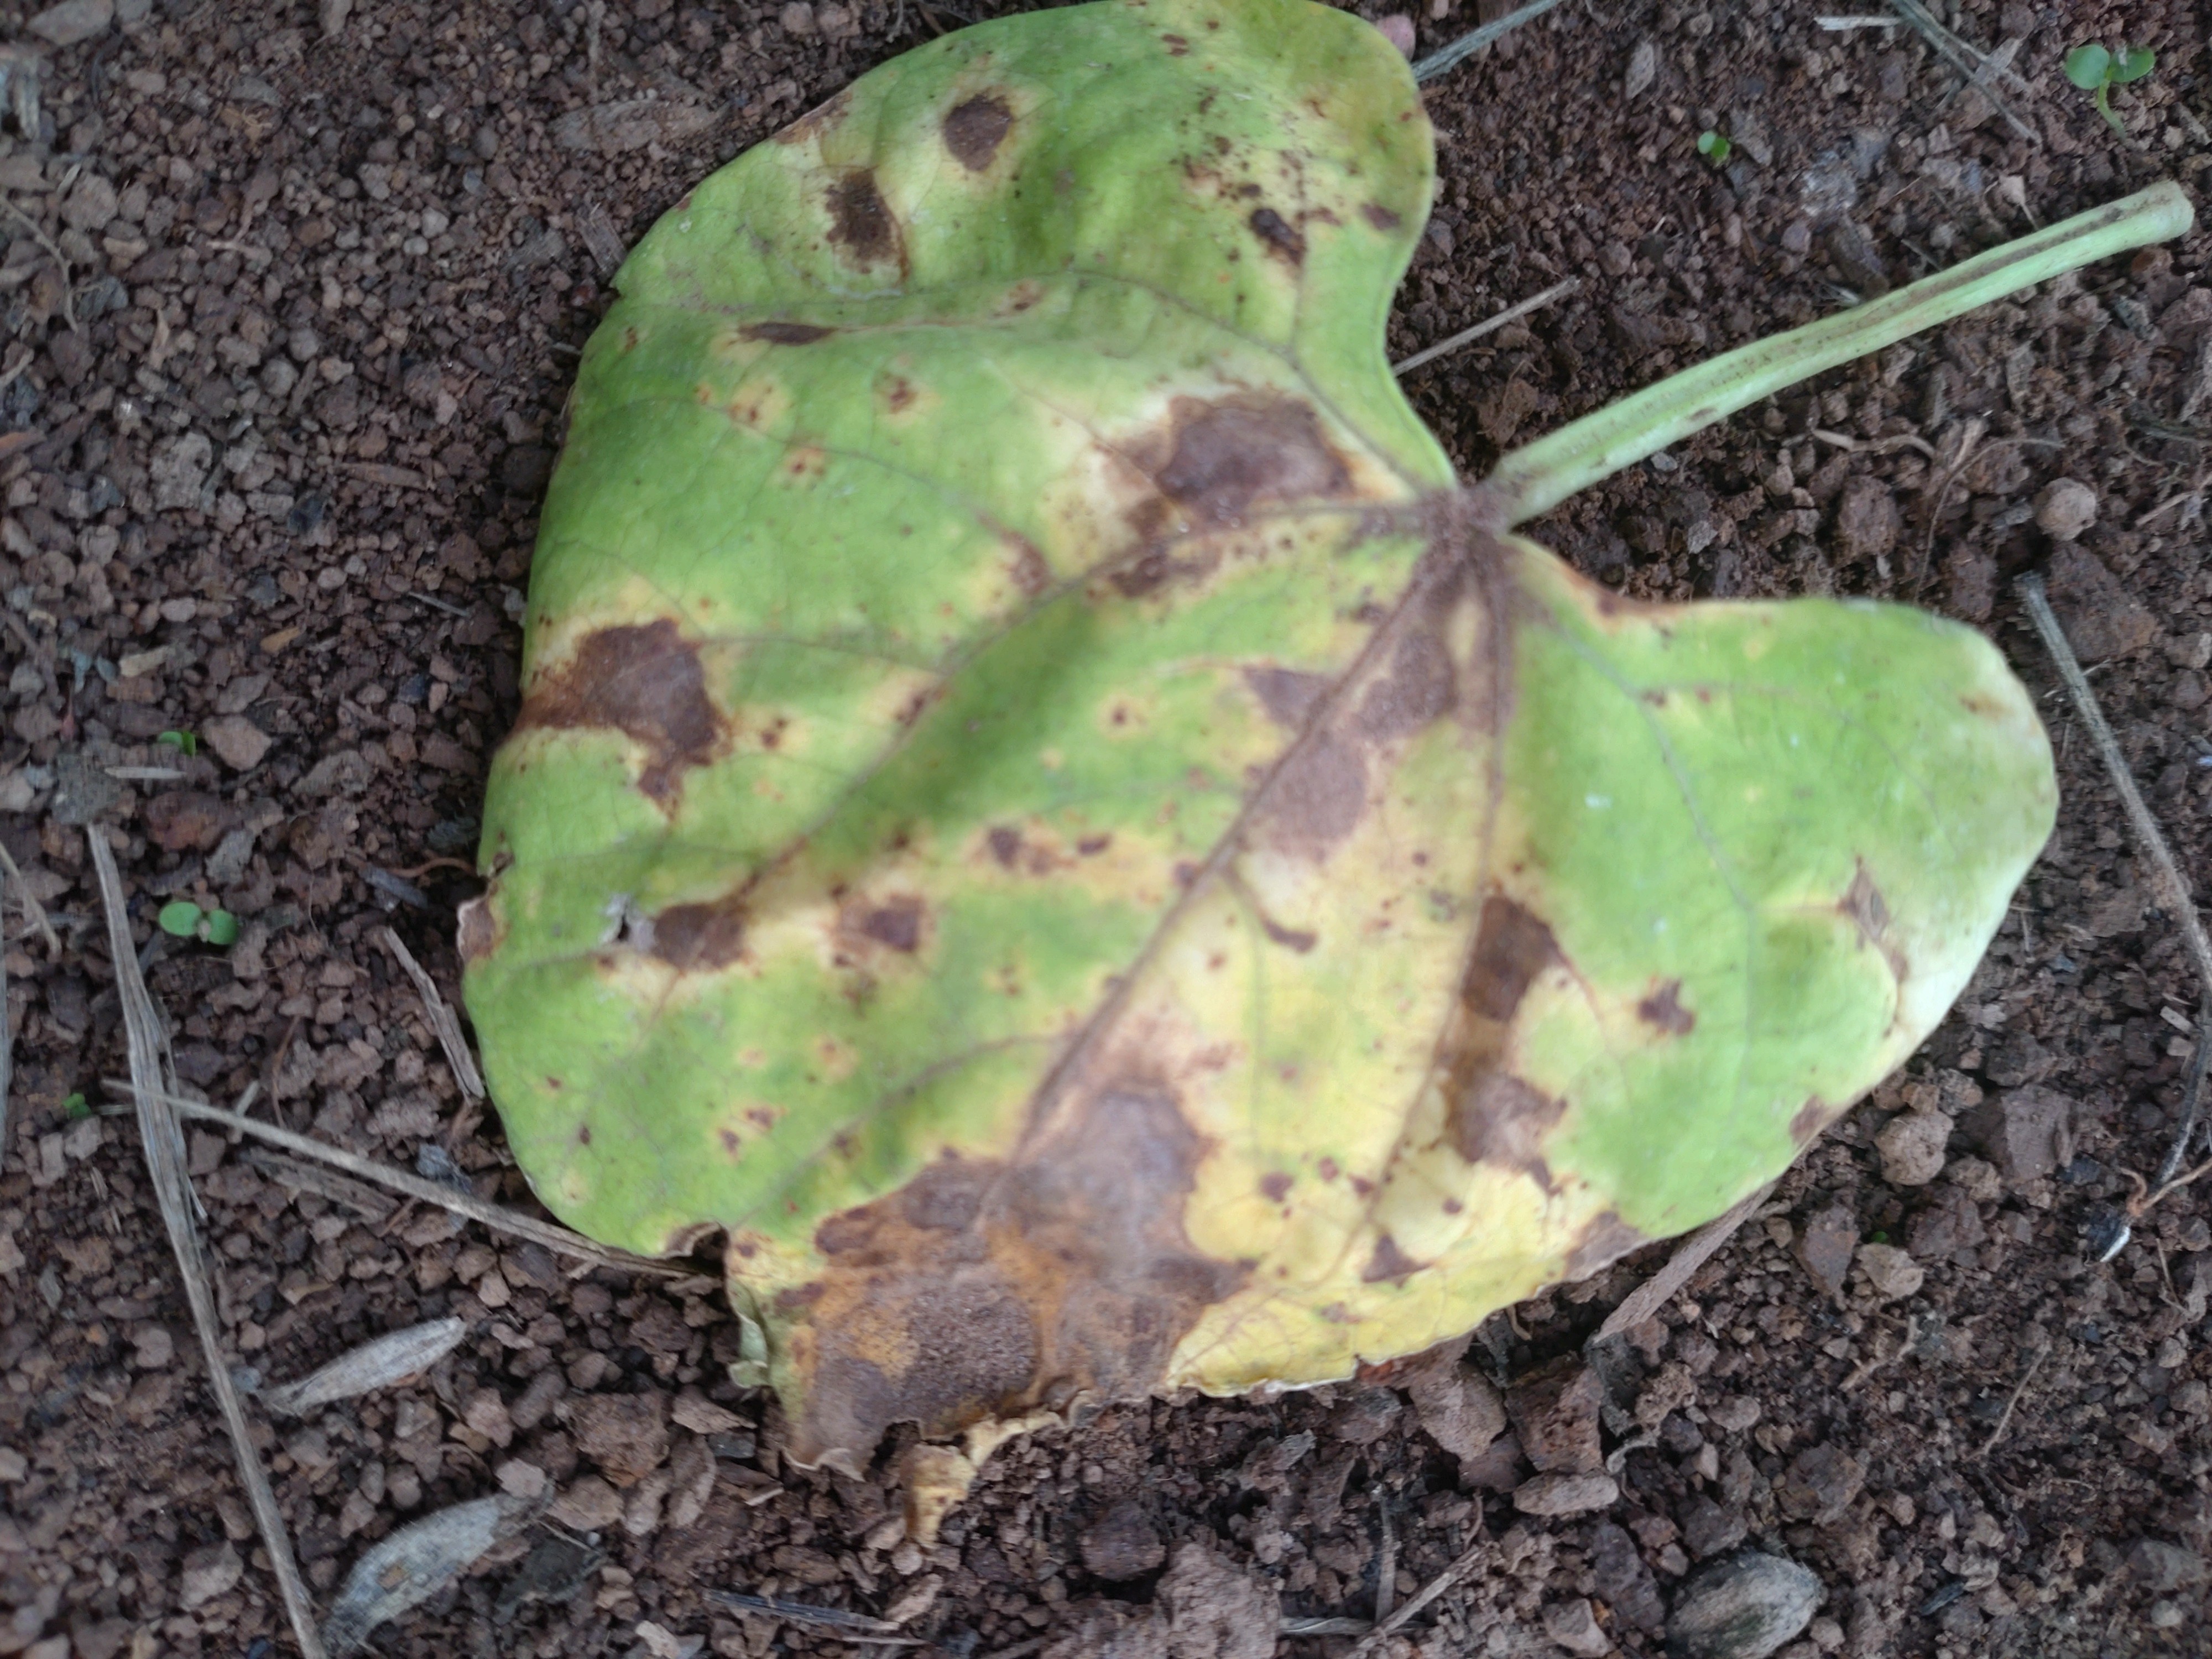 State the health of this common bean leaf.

rust
